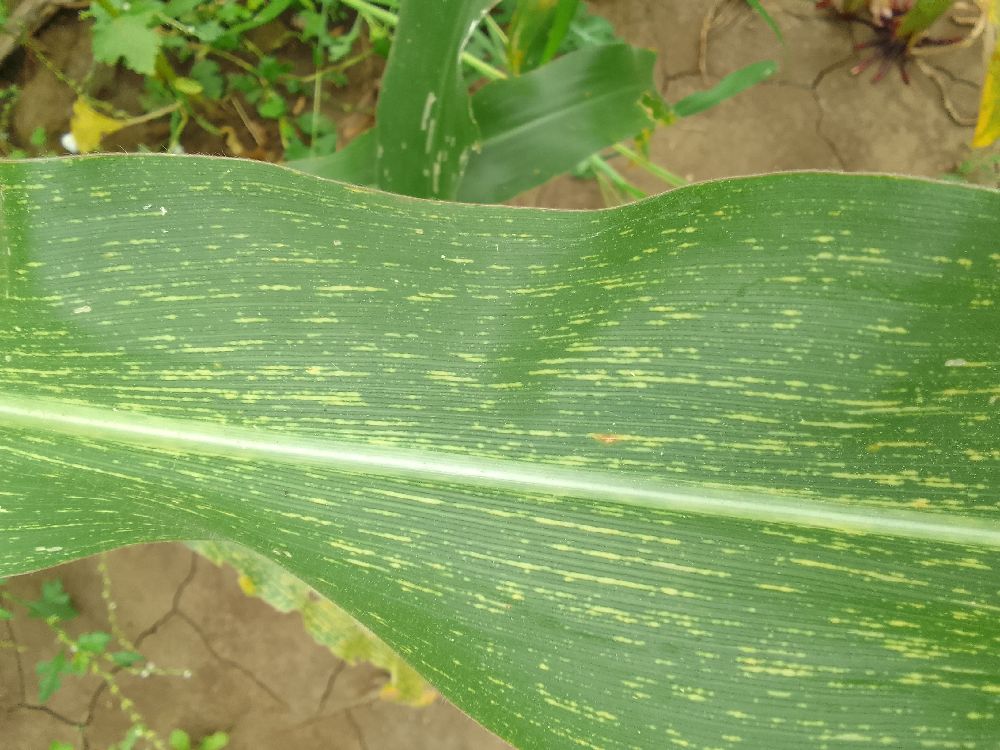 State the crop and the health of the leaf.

maize, maize streak virus
